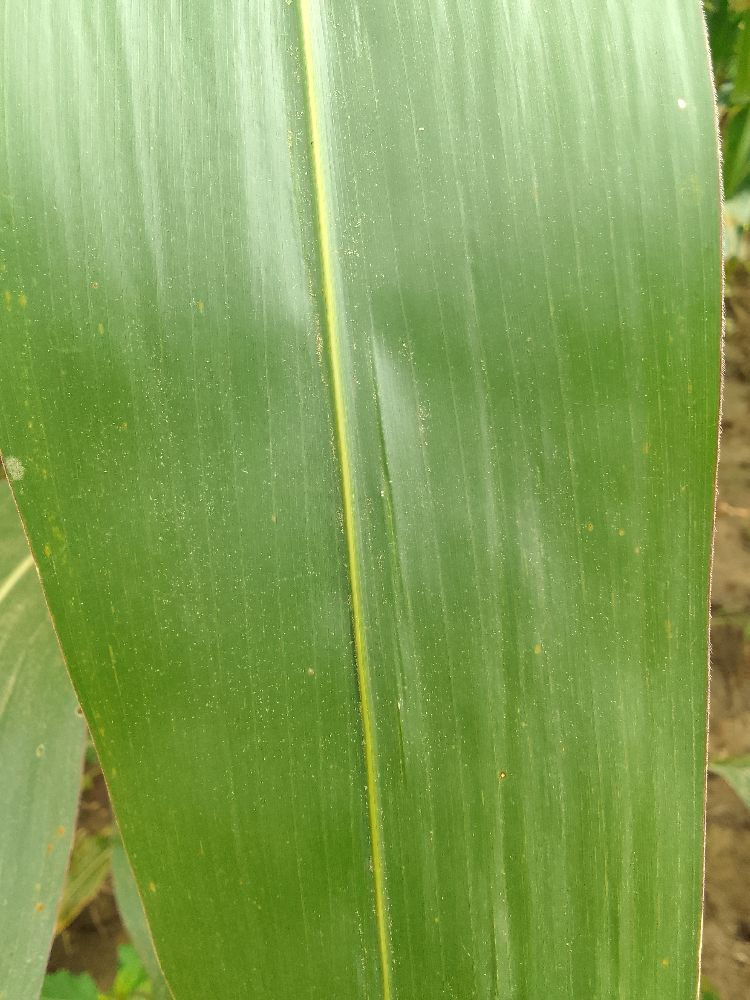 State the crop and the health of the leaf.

maize, healthy
